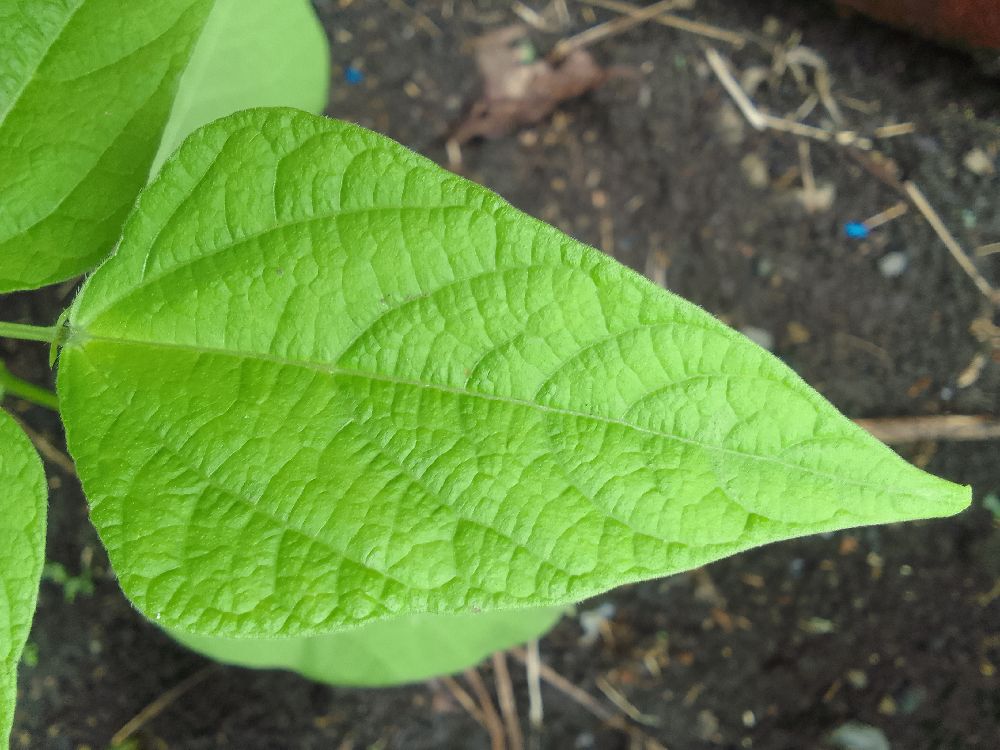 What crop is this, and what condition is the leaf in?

common bean, healthy
